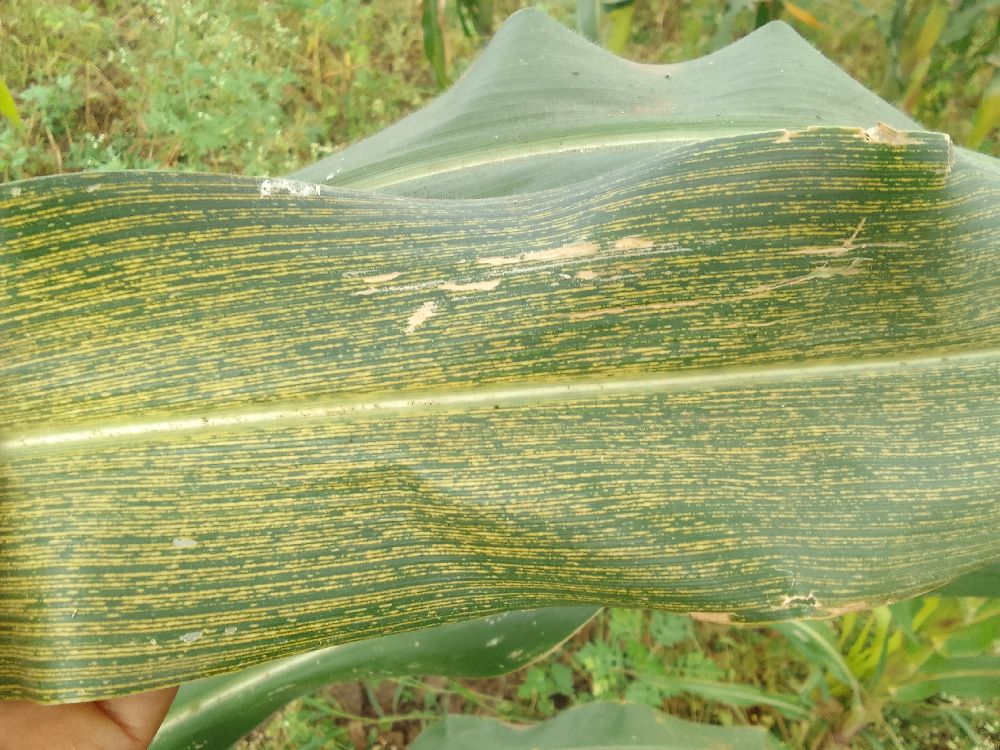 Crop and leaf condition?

maize, maize streak virus
